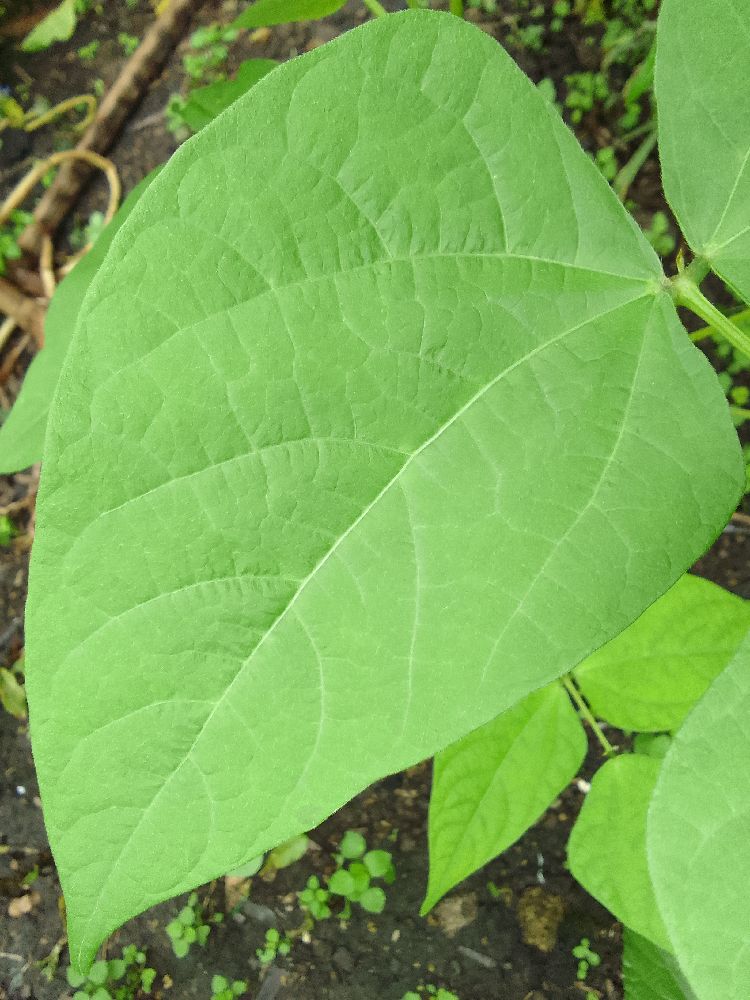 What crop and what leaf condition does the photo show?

common bean, healthy
